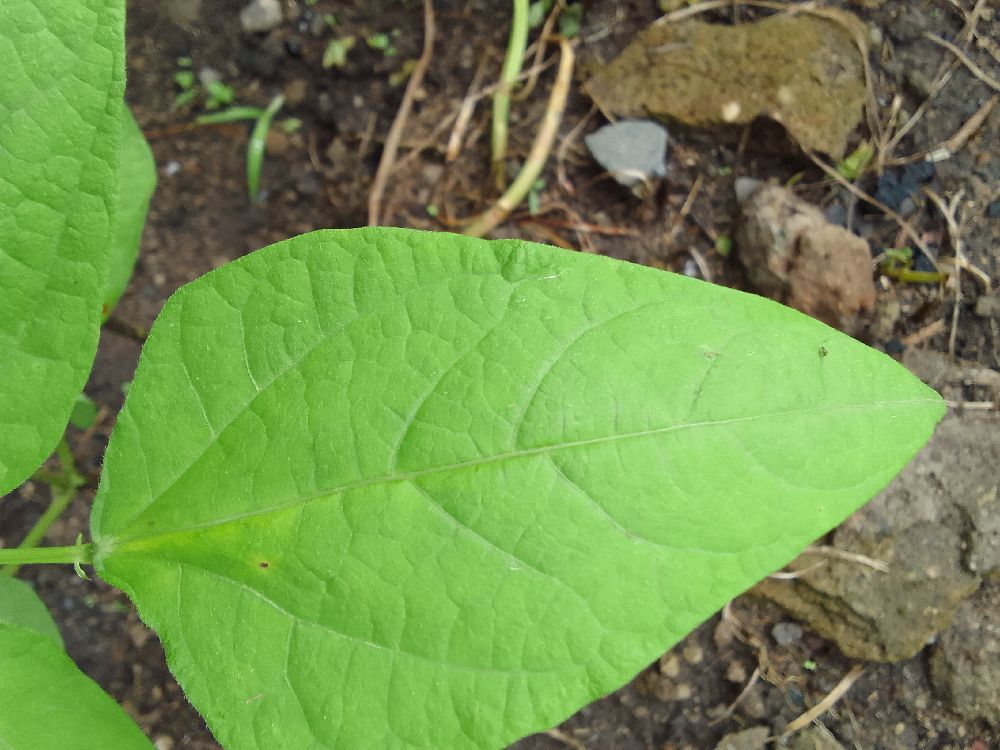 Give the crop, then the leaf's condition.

common bean, healthy
